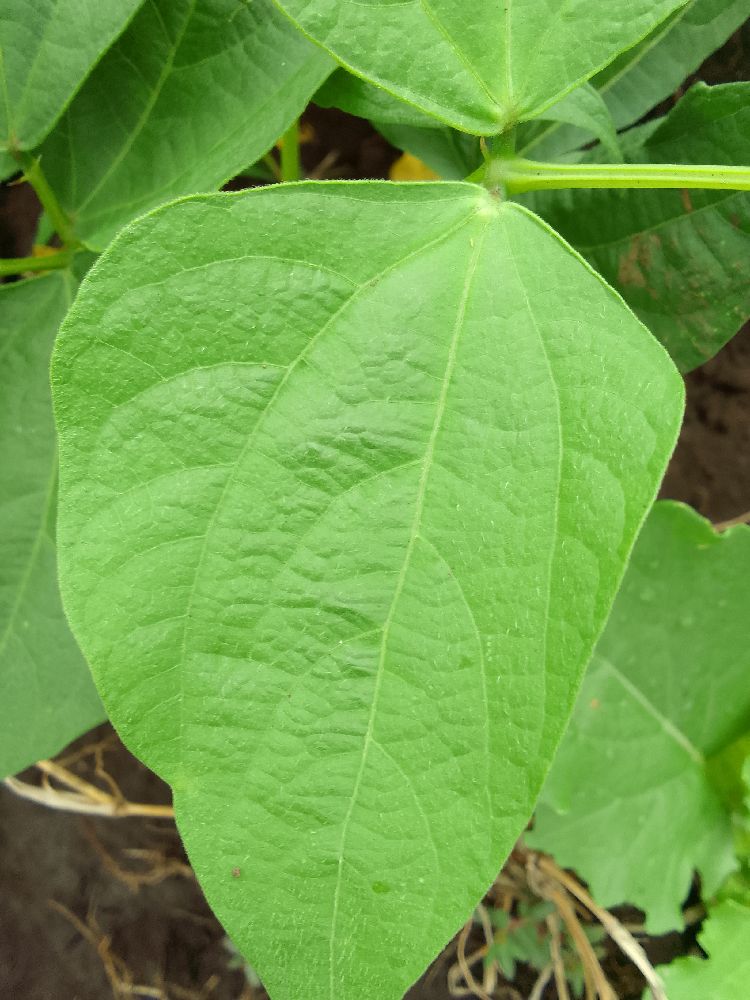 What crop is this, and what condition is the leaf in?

common bean, healthy
